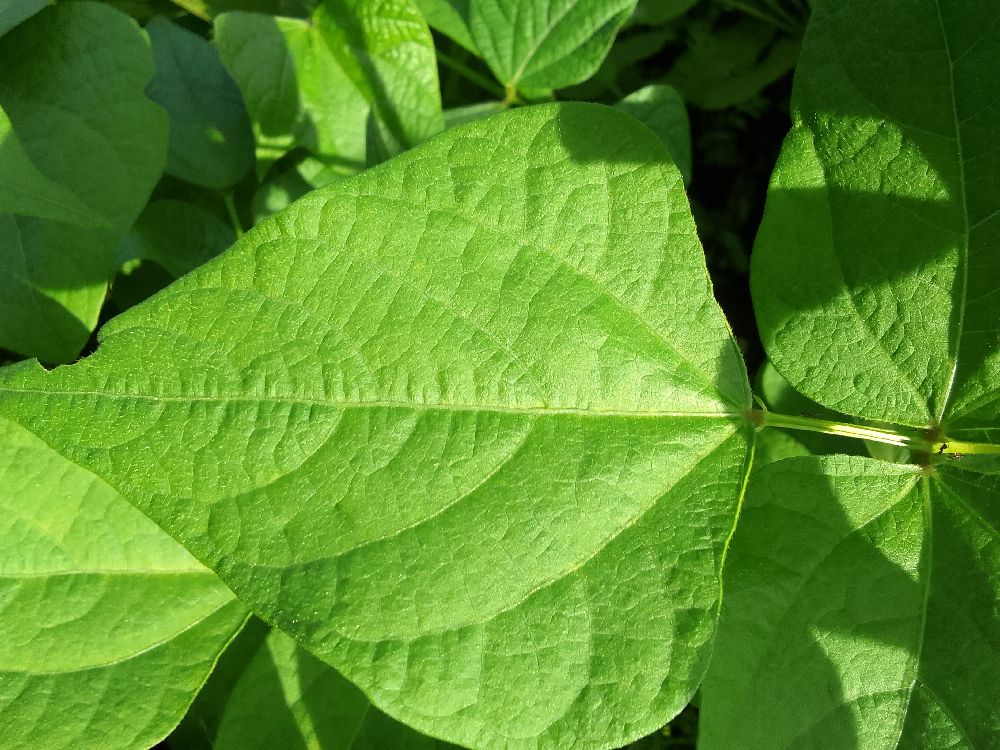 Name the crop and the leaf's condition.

common bean, healthy
